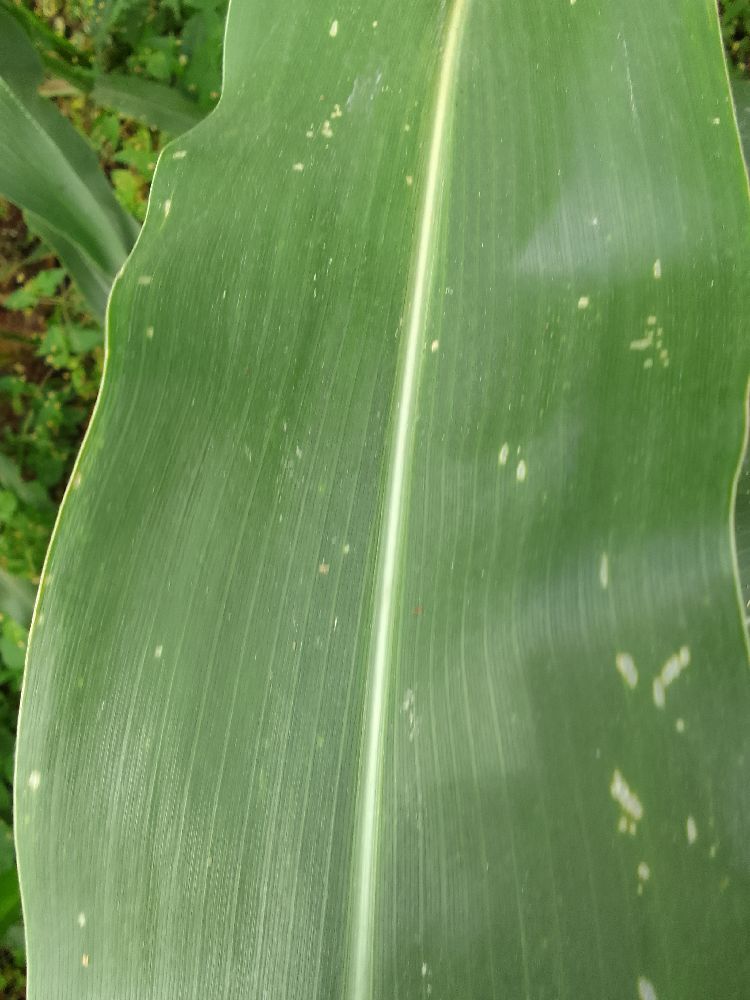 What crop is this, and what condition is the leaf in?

maize, healthy
